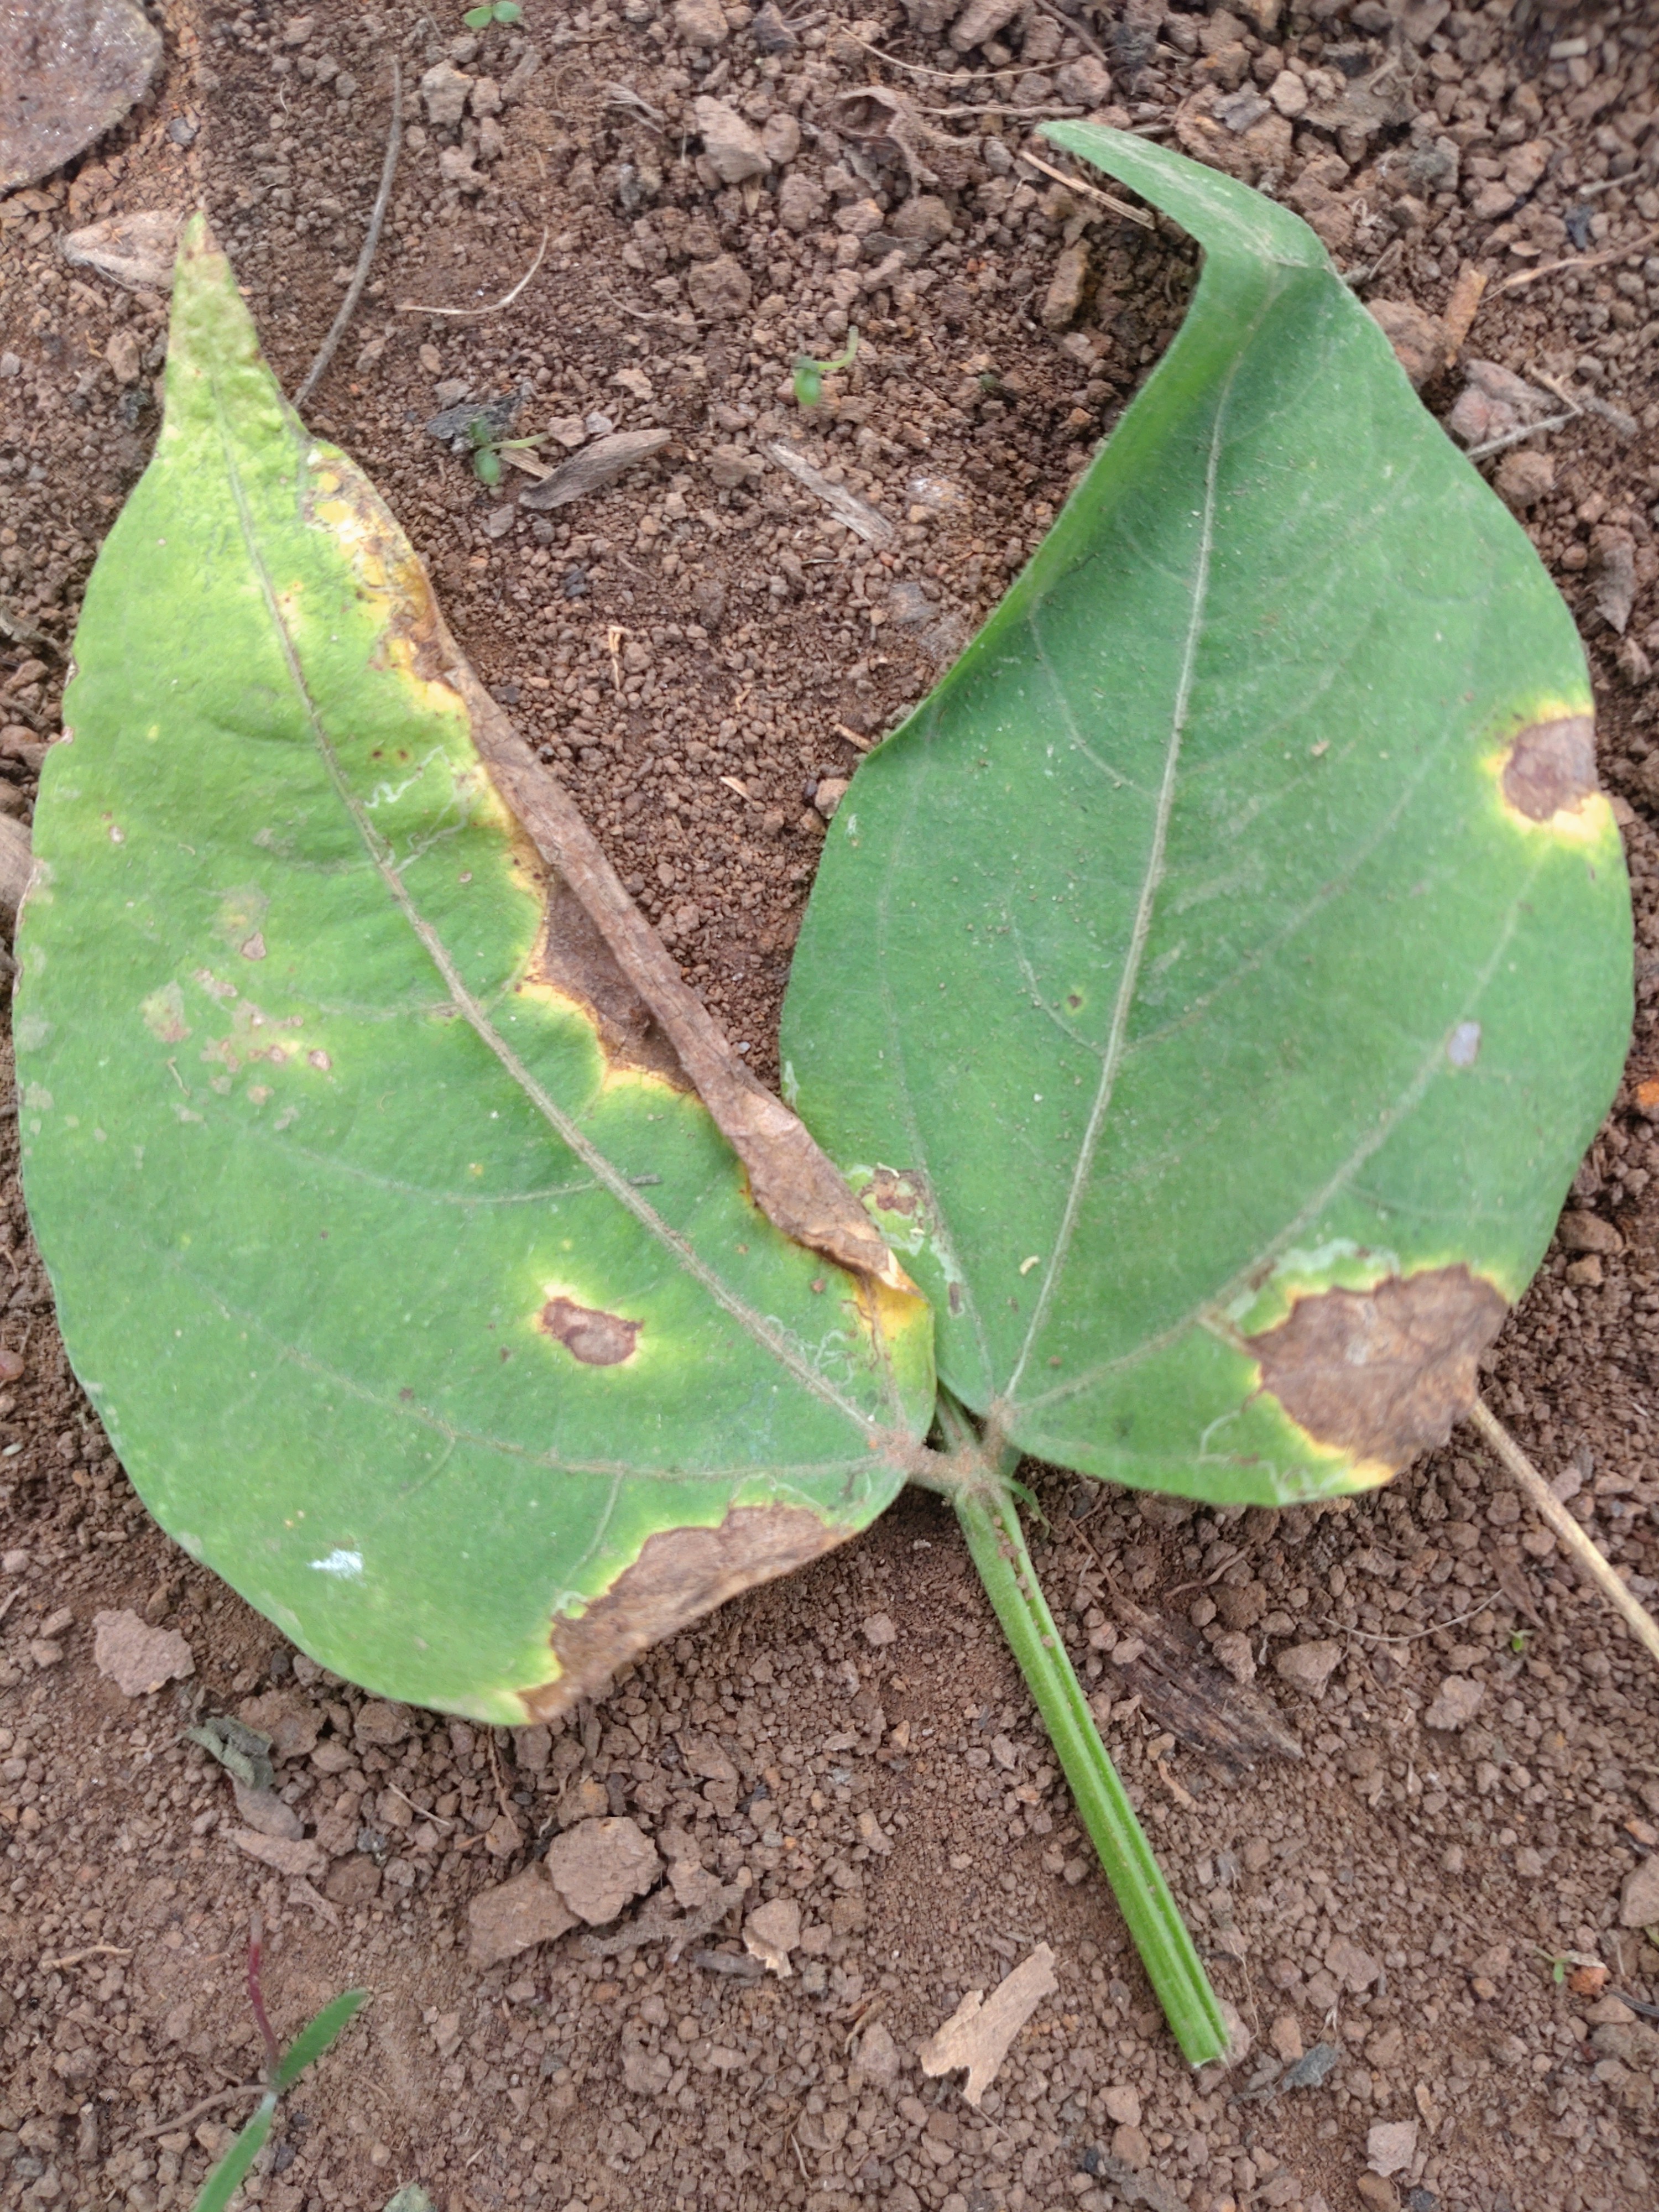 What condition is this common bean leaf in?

anthracnose
